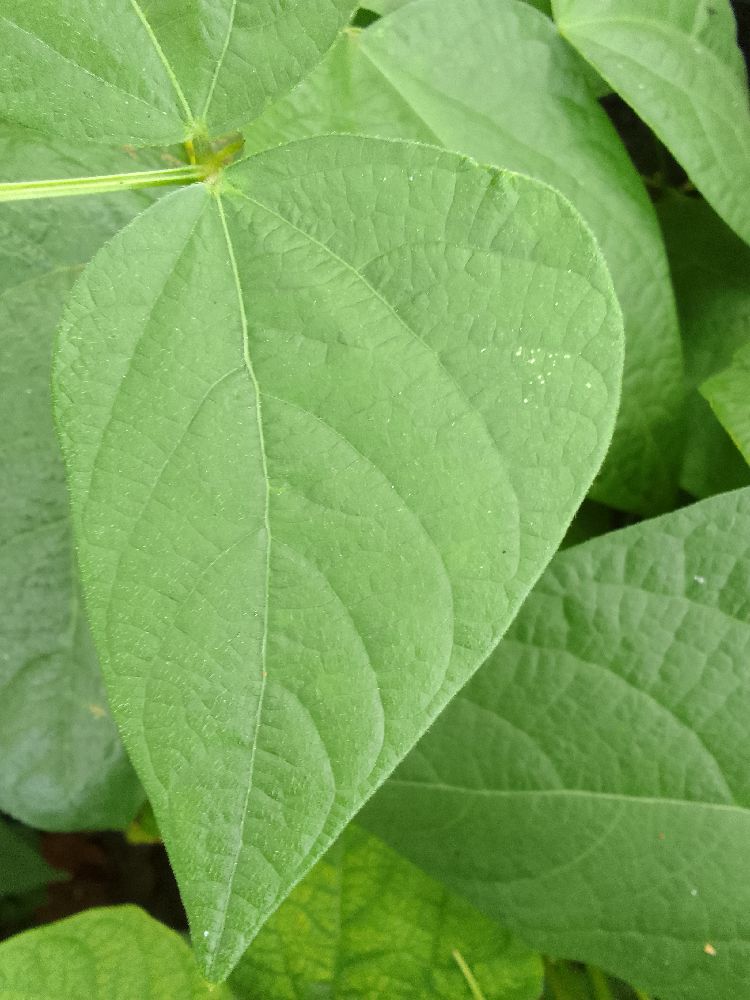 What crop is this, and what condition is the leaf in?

common bean, healthy
